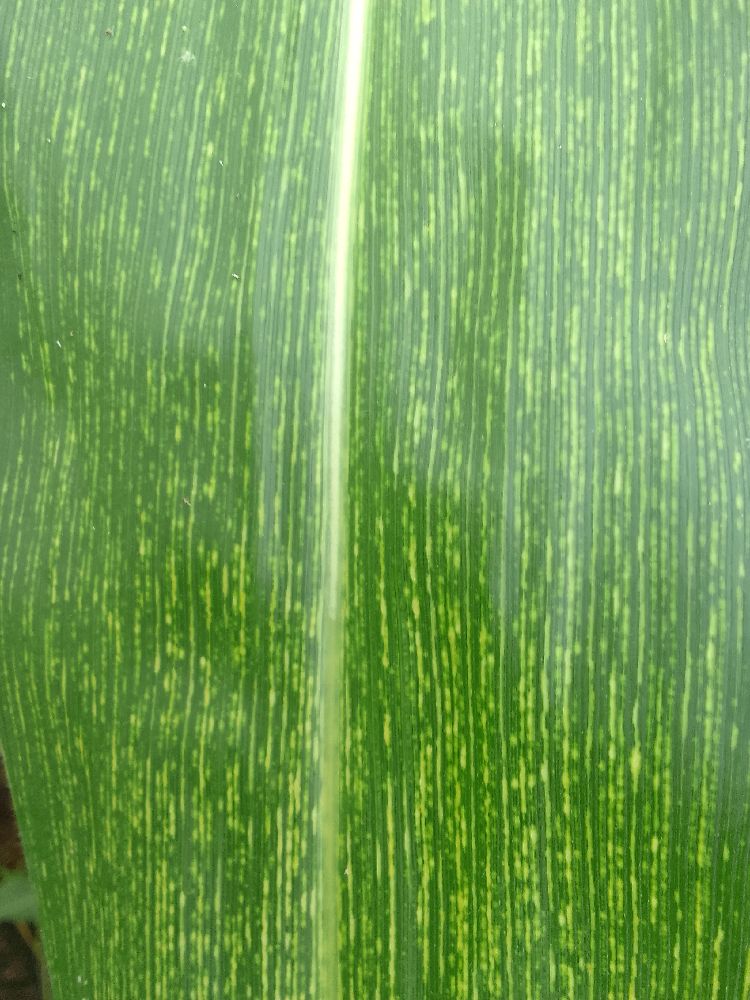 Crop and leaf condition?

maize, maize streak virus
